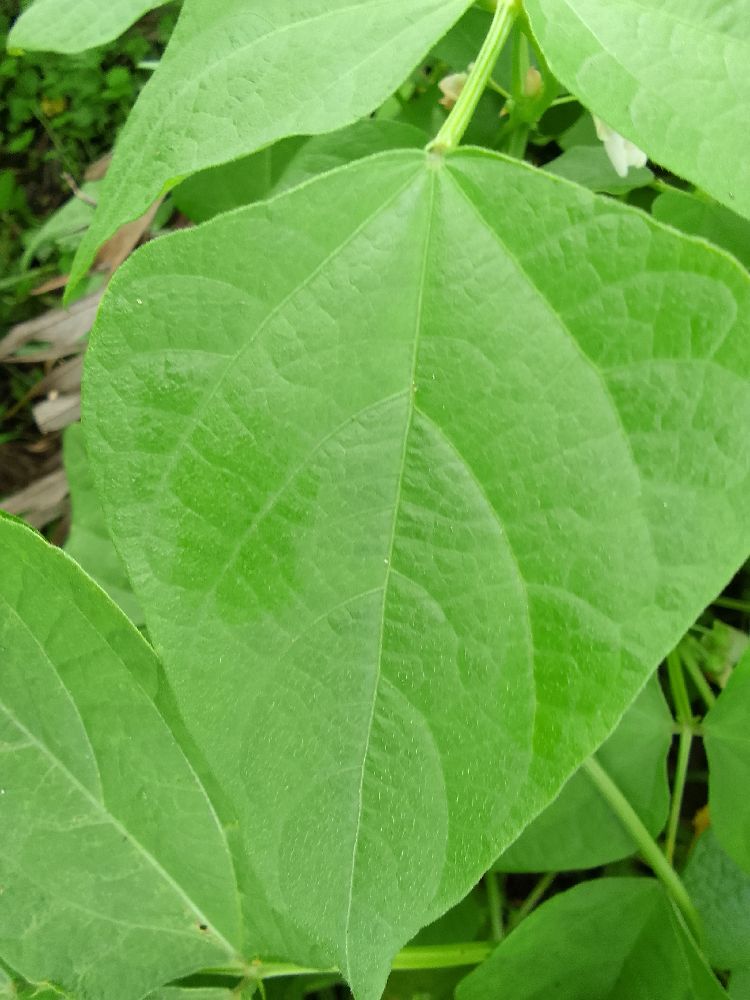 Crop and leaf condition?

common bean, healthy
